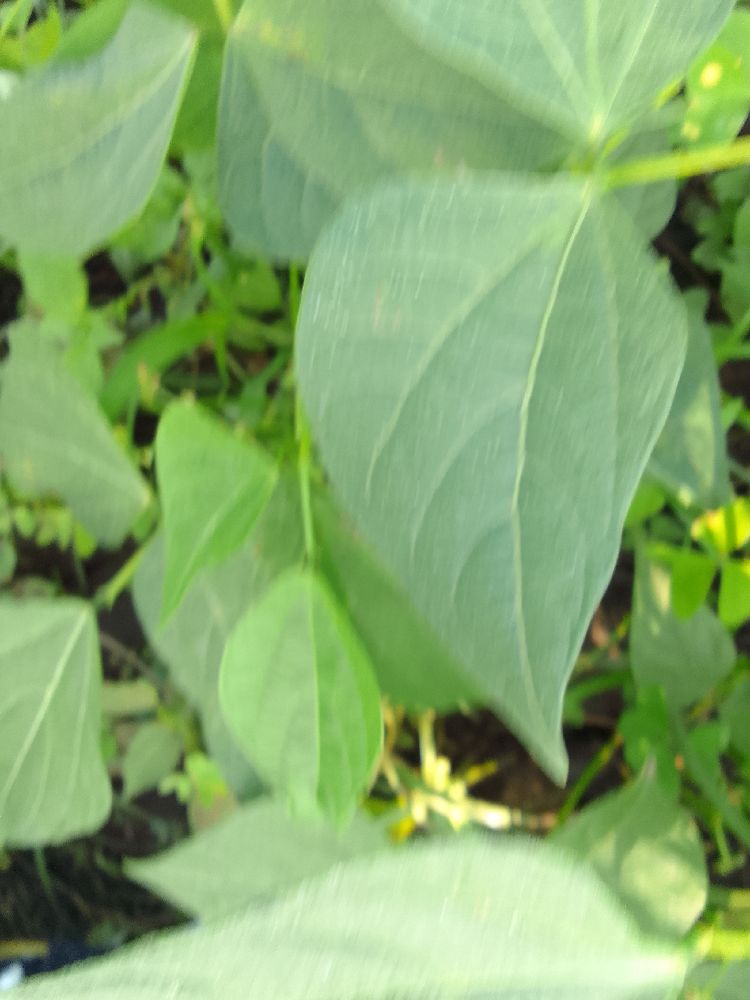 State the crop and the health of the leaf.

common bean, healthy
